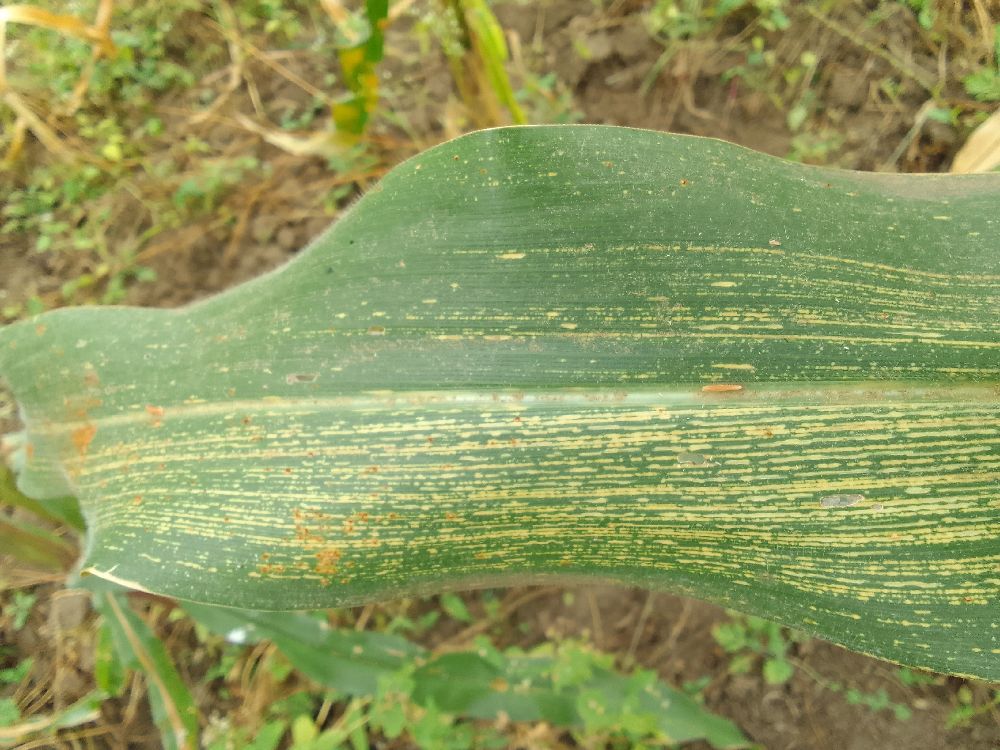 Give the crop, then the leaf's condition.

maize, maize streak virus
